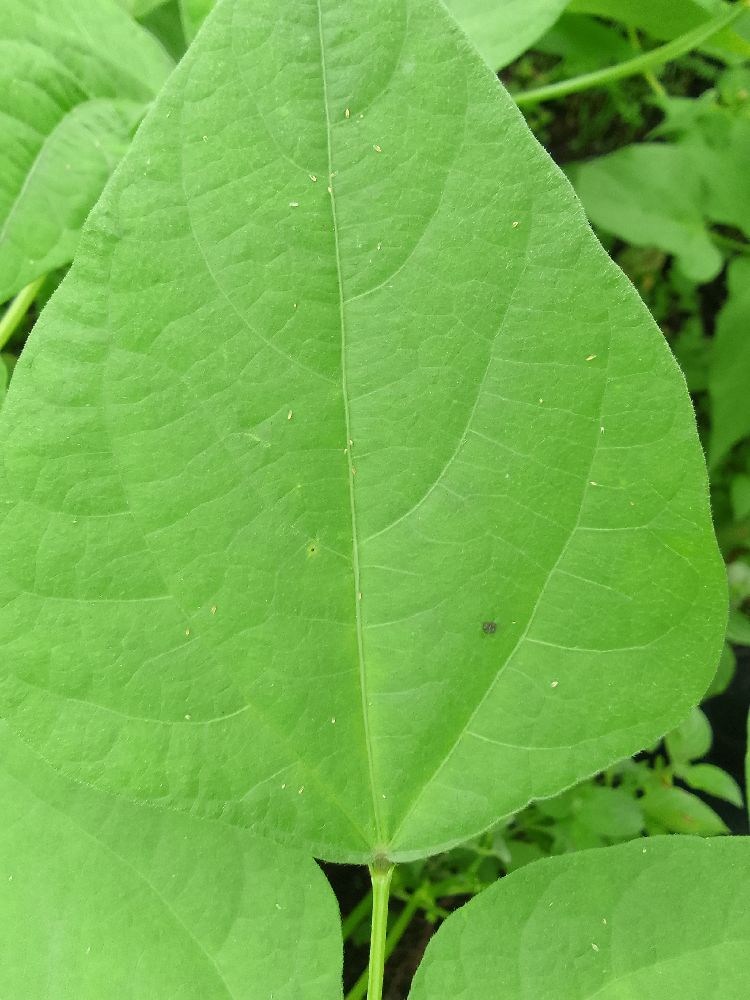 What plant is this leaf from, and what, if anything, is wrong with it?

common bean, healthy
